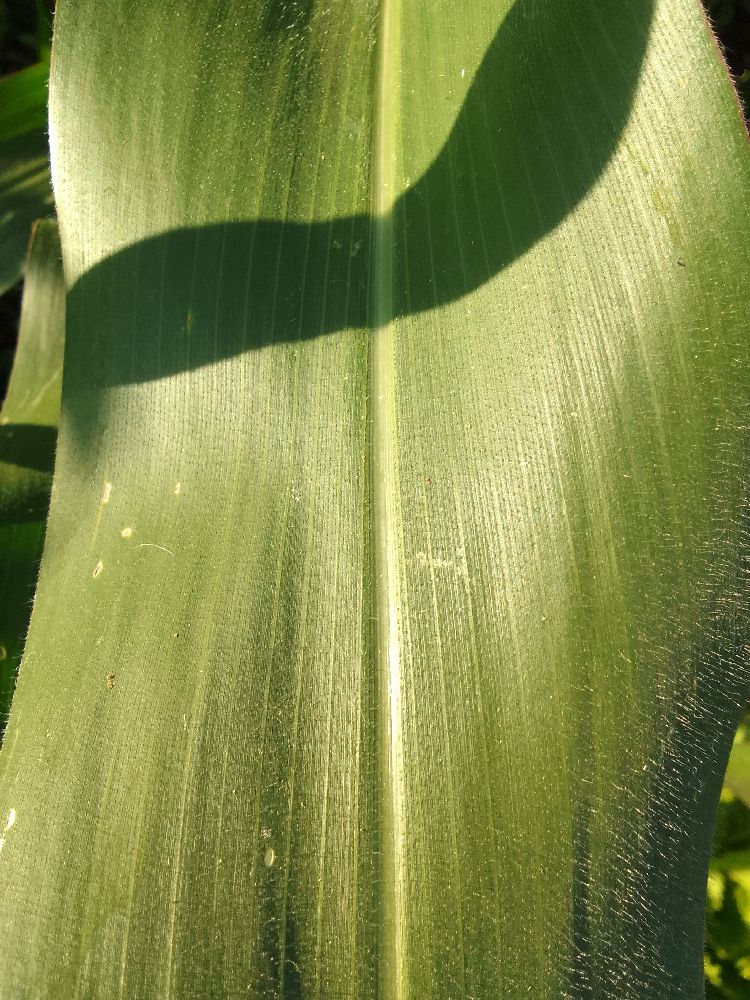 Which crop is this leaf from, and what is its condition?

maize, healthy
